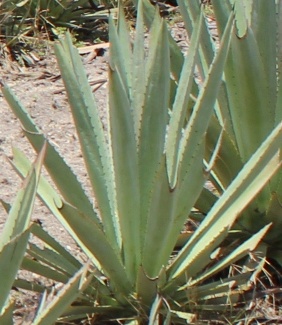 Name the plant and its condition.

agave, small
